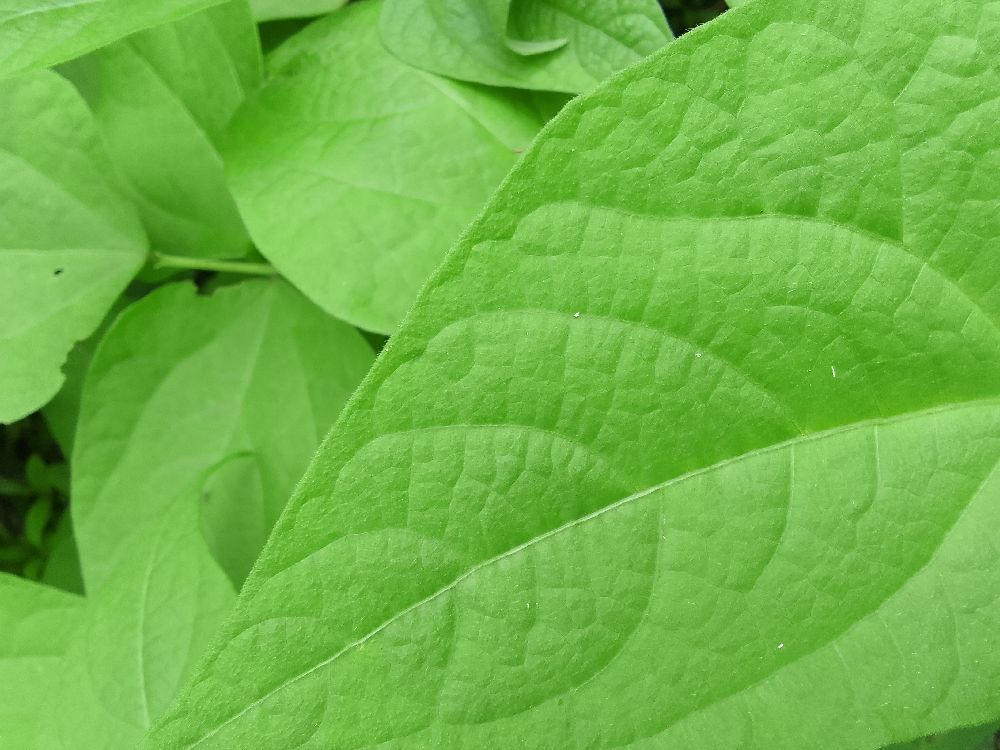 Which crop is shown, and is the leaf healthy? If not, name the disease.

common bean, healthy
